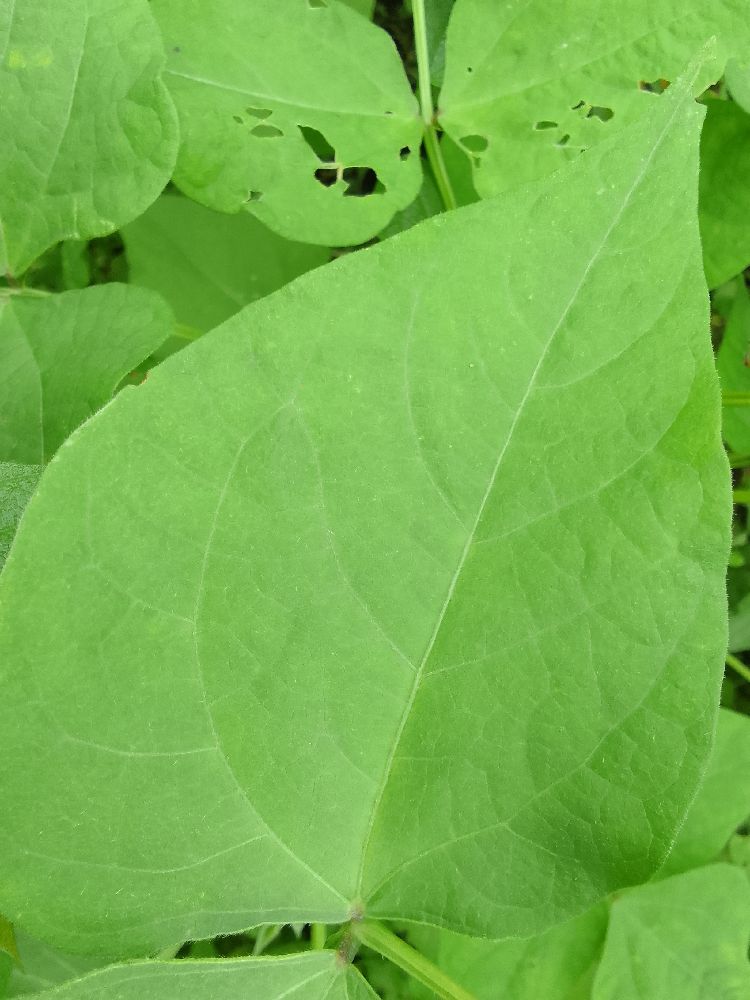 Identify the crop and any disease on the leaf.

common bean, healthy
